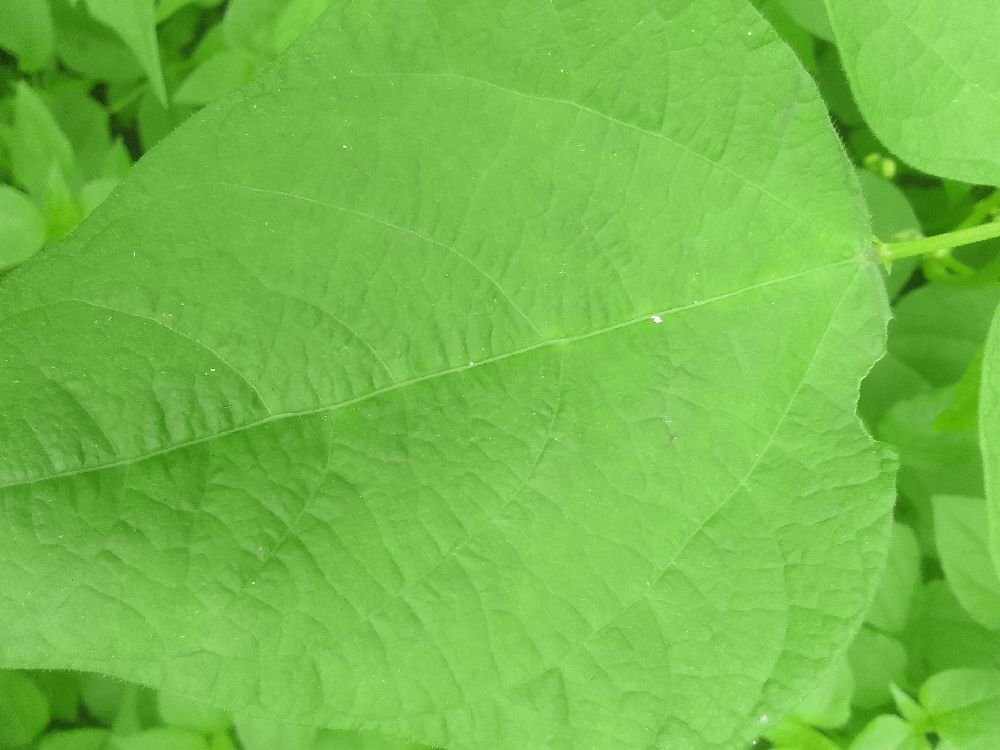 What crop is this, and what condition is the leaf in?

common bean, healthy
